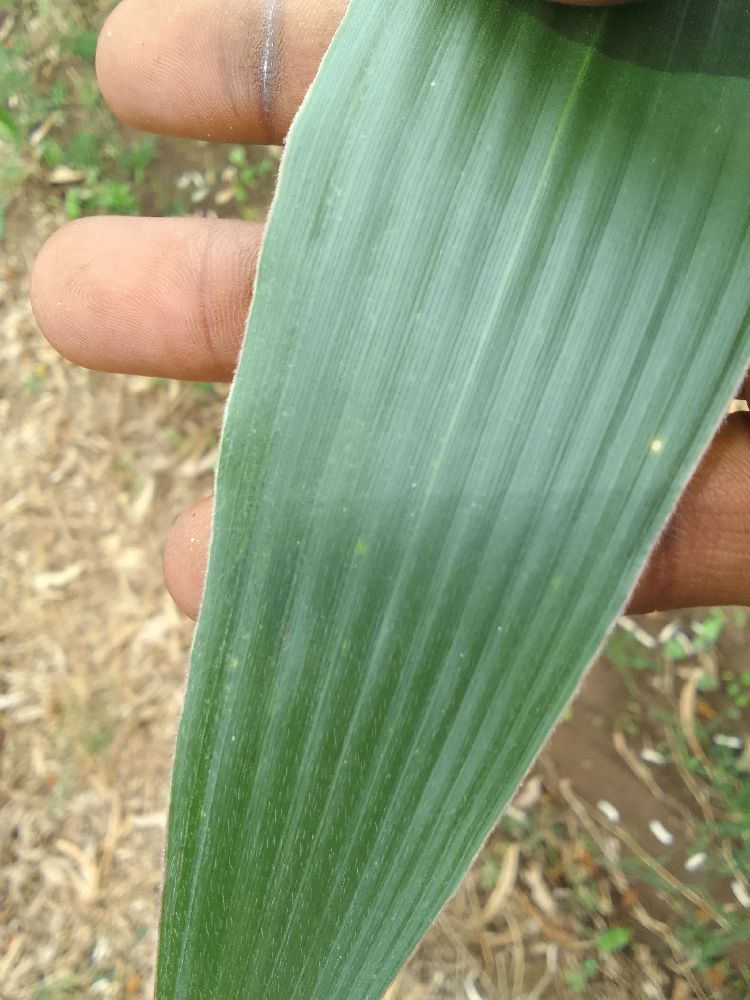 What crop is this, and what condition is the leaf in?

maize, healthy
